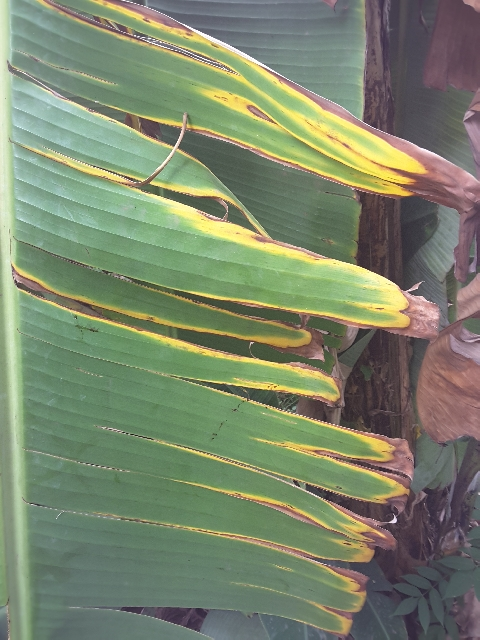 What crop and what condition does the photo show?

banana, fusarium wilt race 1
